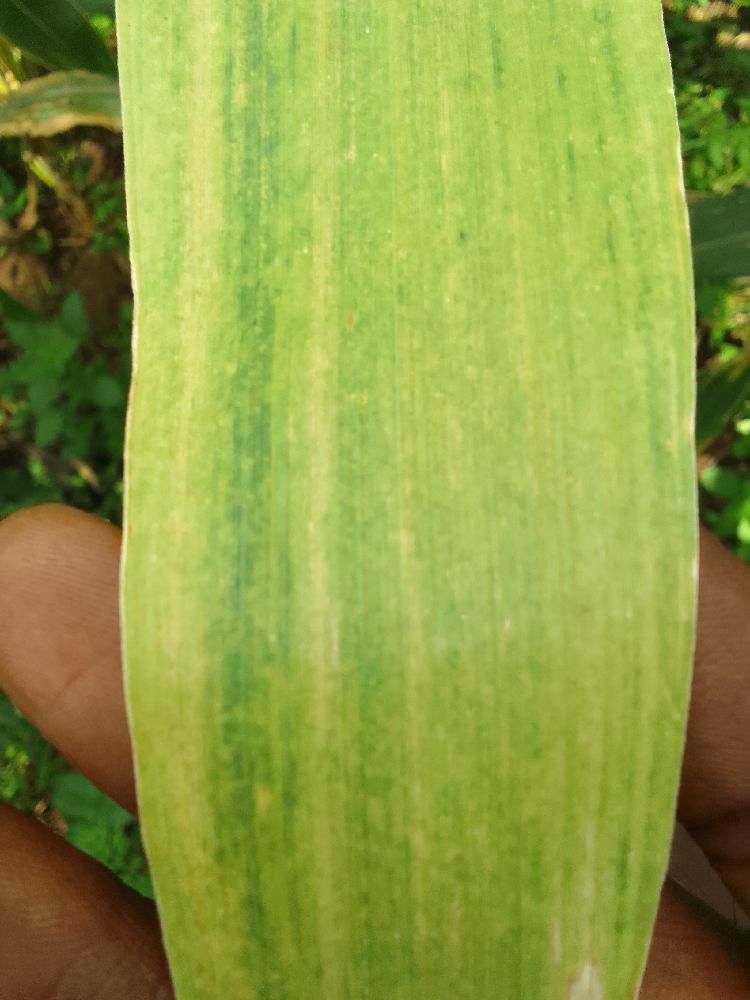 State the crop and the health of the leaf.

maize, maize lethal necrosis
